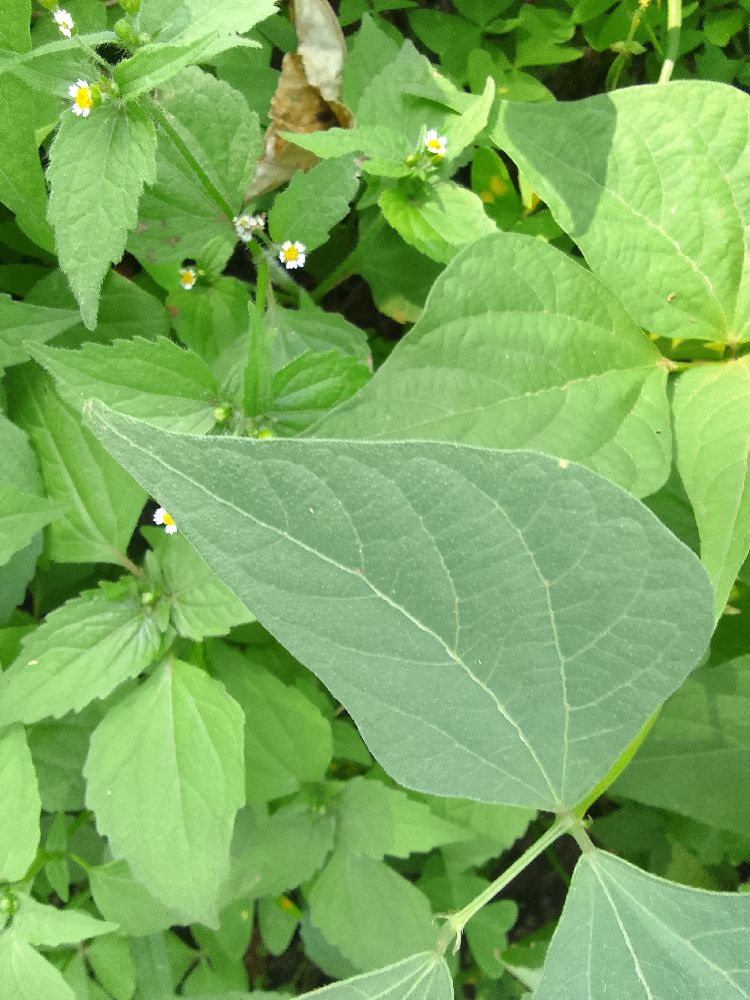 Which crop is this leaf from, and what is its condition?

common bean, healthy
